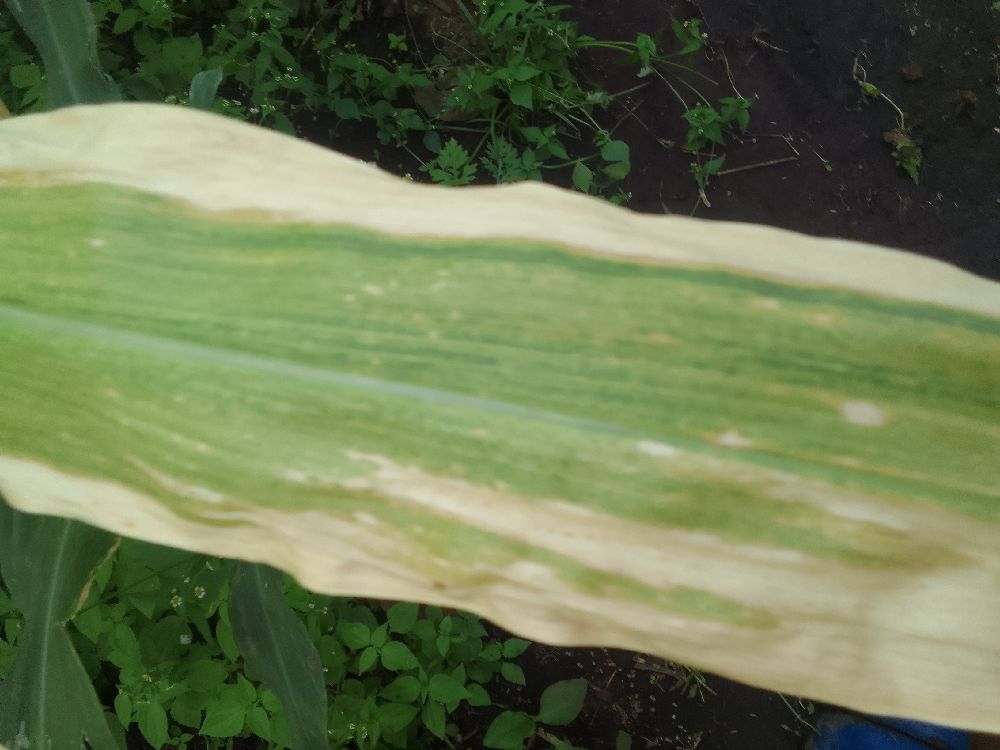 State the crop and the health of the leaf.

maize, maize lethal necrosis
